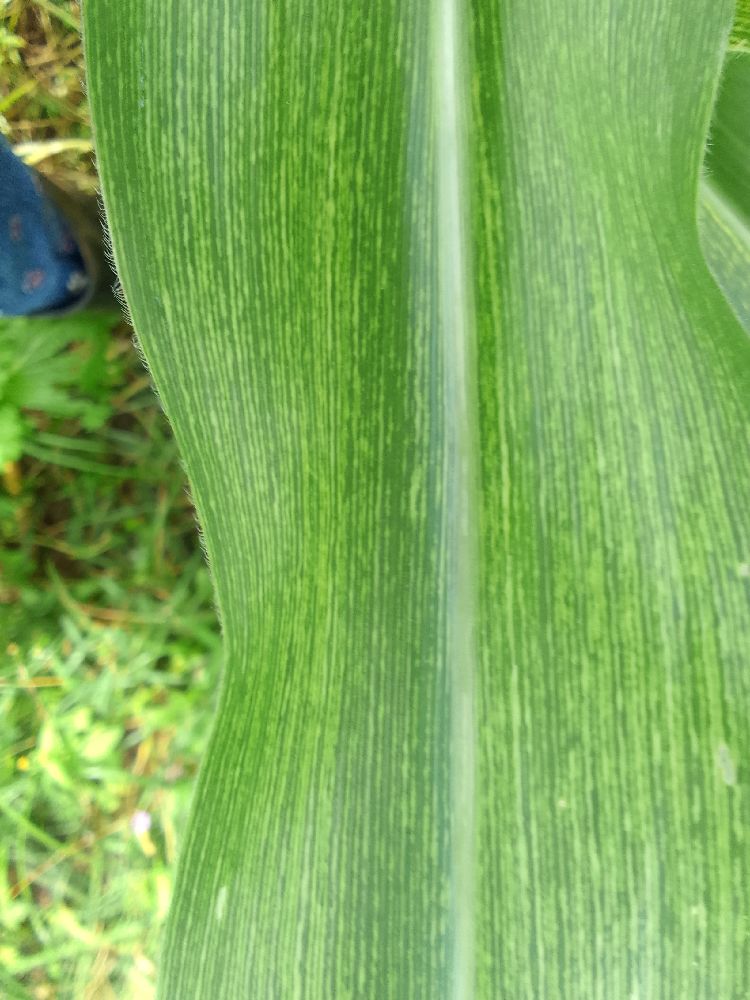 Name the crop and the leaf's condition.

maize, maize streak virus
